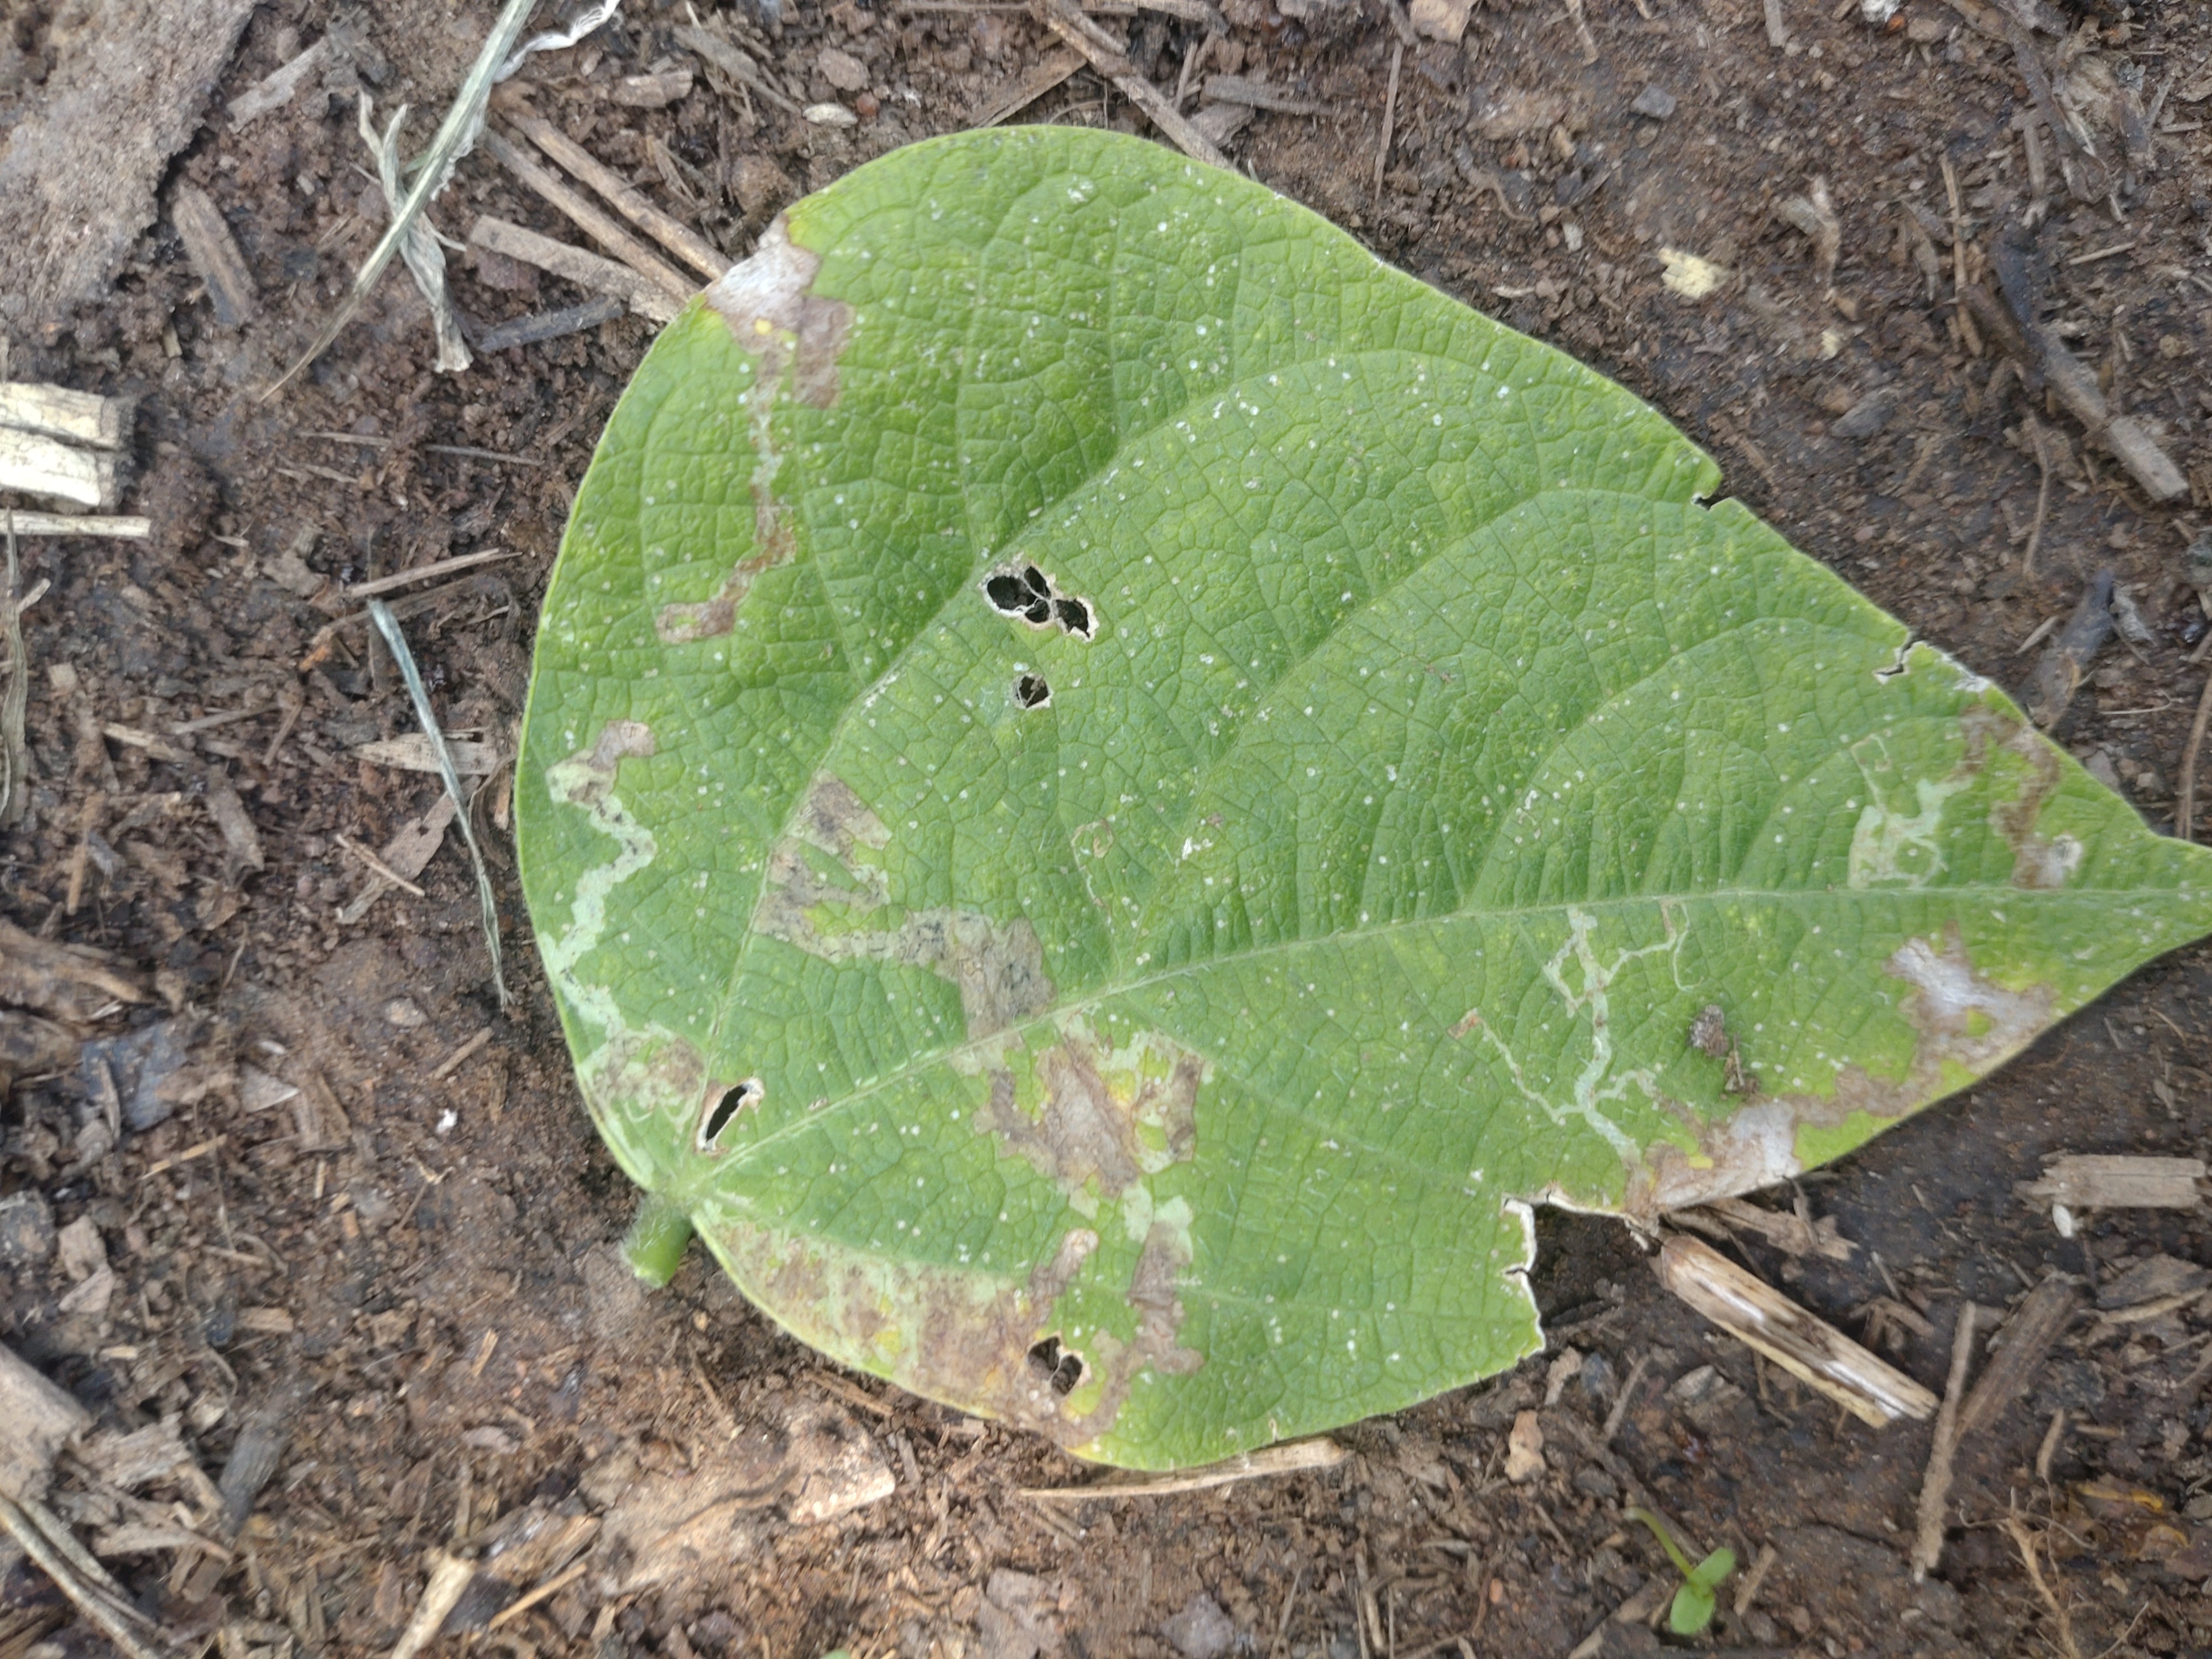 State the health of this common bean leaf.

anthracnose
